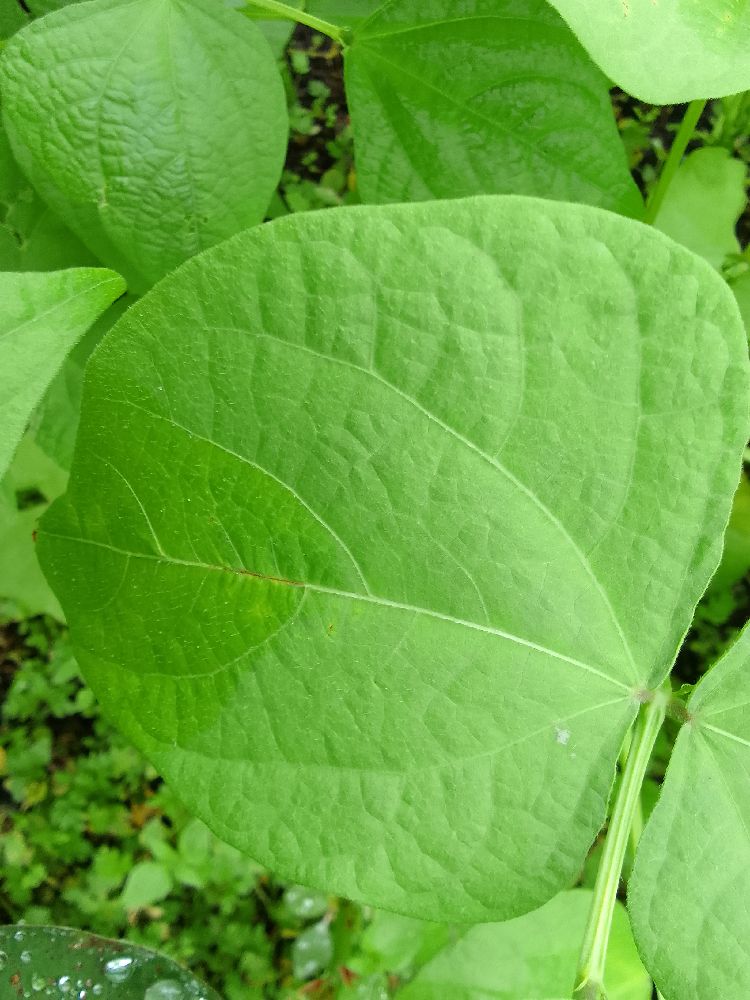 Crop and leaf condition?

common bean, healthy
